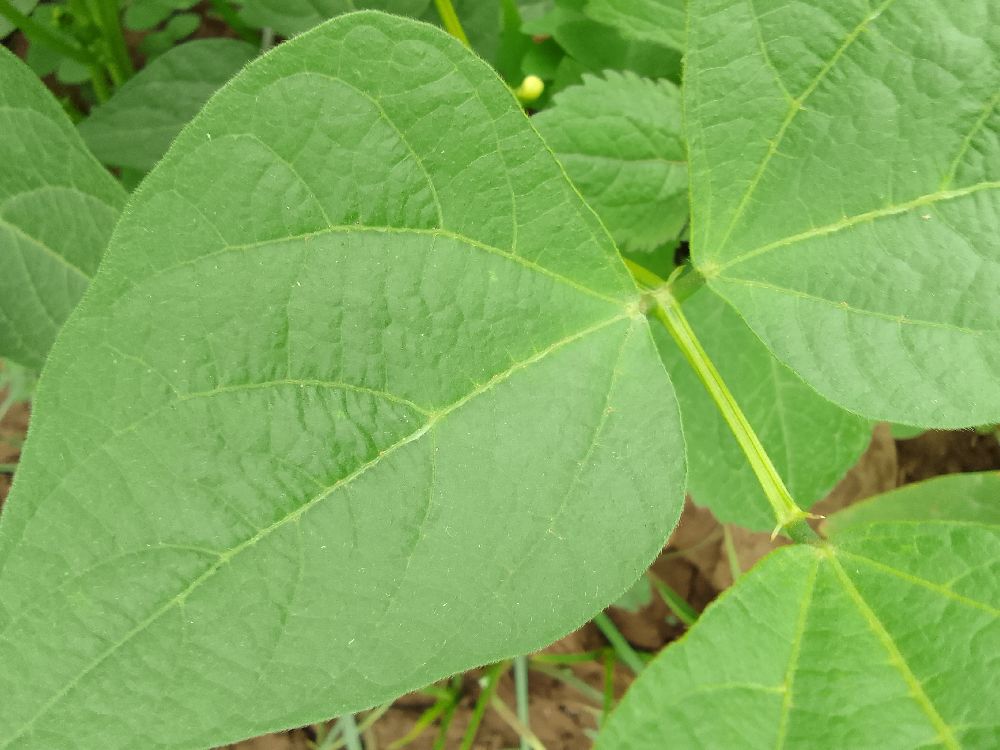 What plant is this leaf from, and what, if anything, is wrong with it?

common bean, healthy
